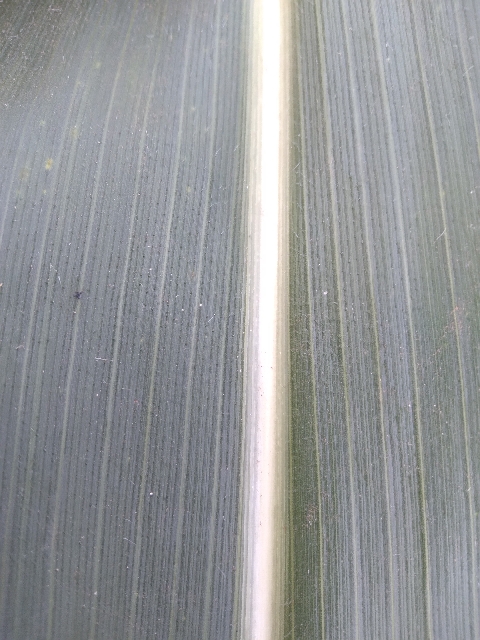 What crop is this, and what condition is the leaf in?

maize, healthy
